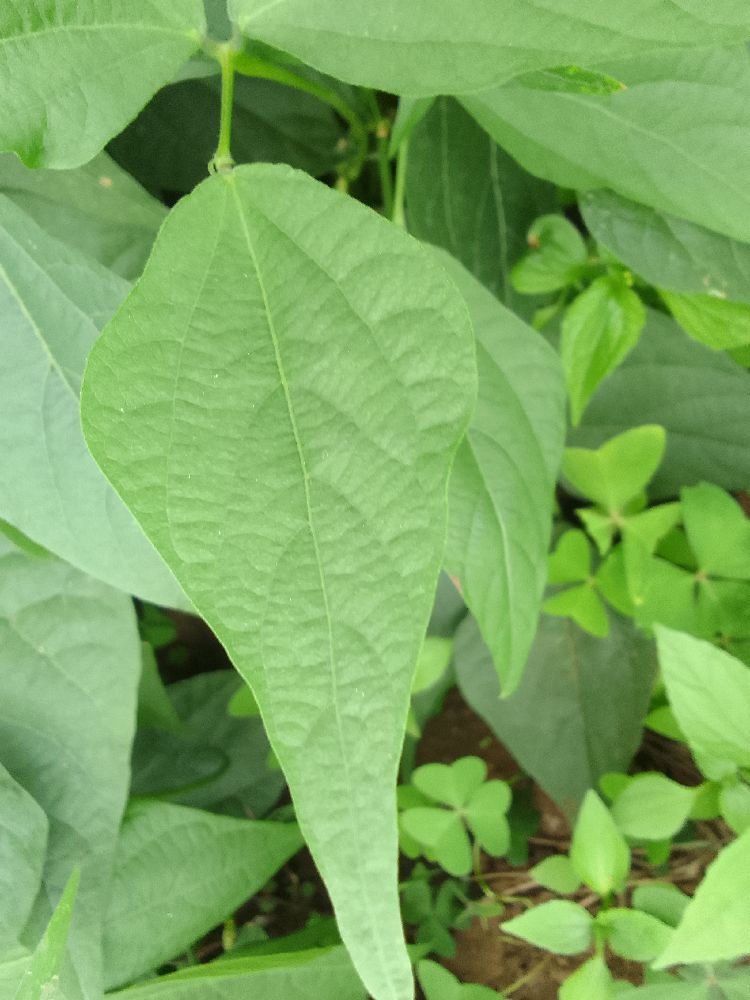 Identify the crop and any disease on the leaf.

common bean, healthy
